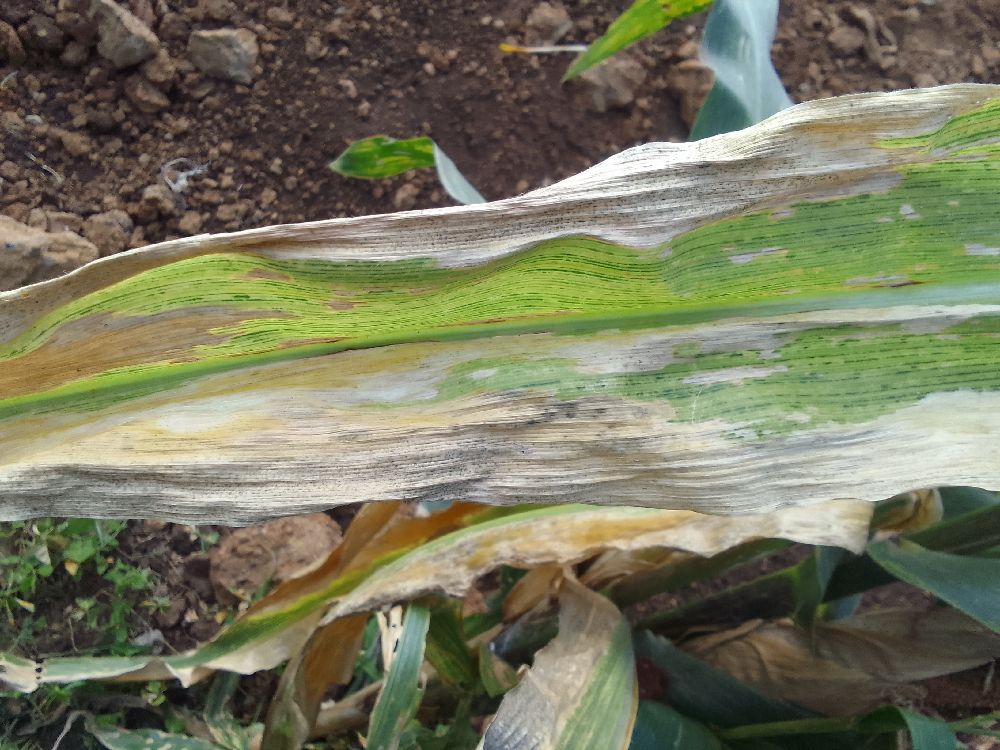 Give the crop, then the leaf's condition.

maize, maize lethal necrosis
